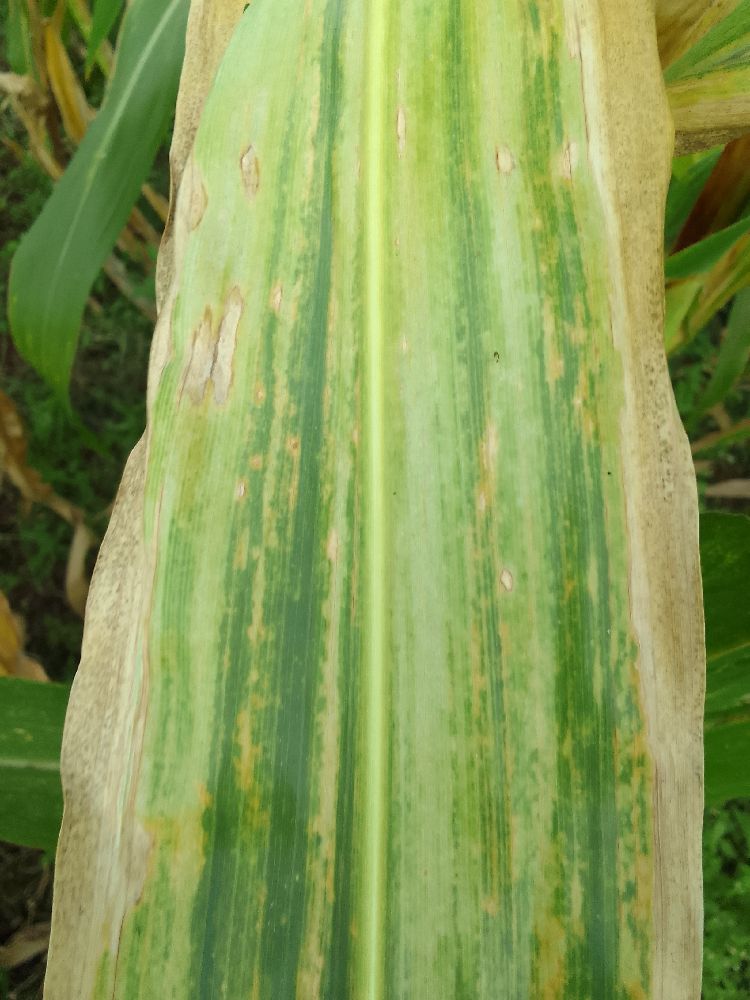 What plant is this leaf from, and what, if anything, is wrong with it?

maize, maize lethal necrosis
